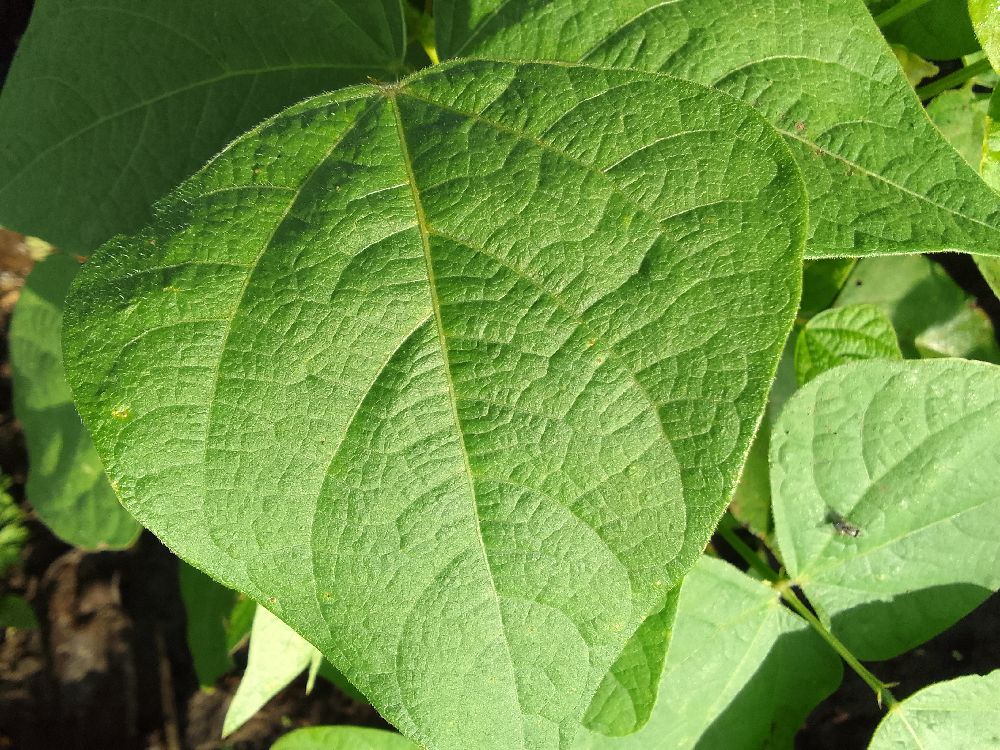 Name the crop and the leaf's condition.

common bean, healthy
